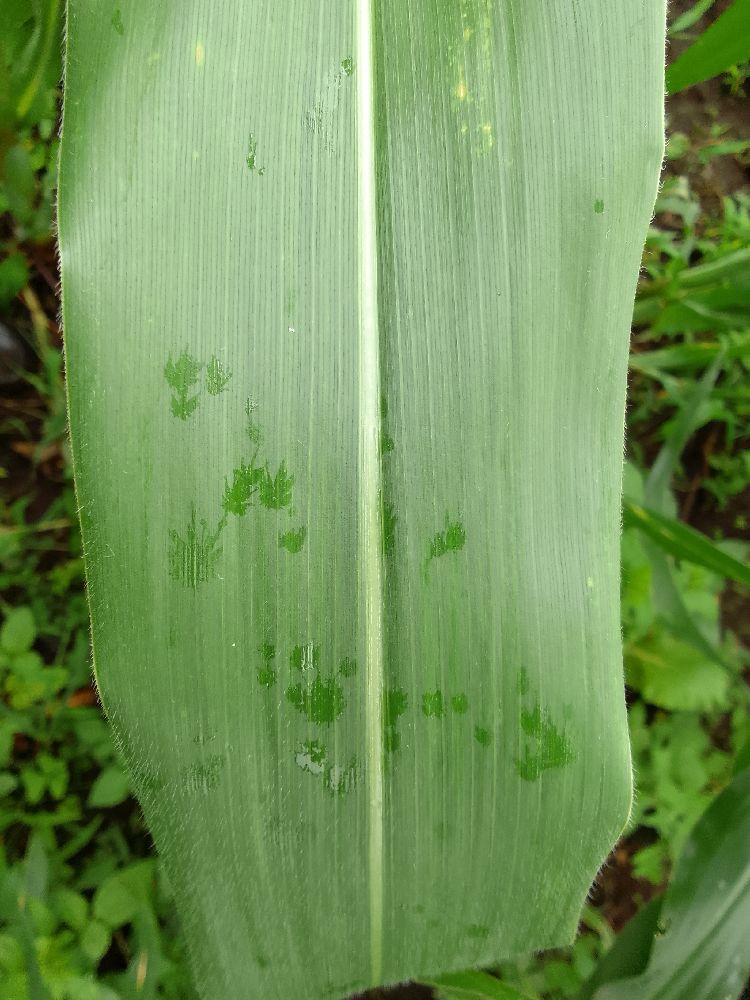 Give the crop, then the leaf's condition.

maize, healthy
